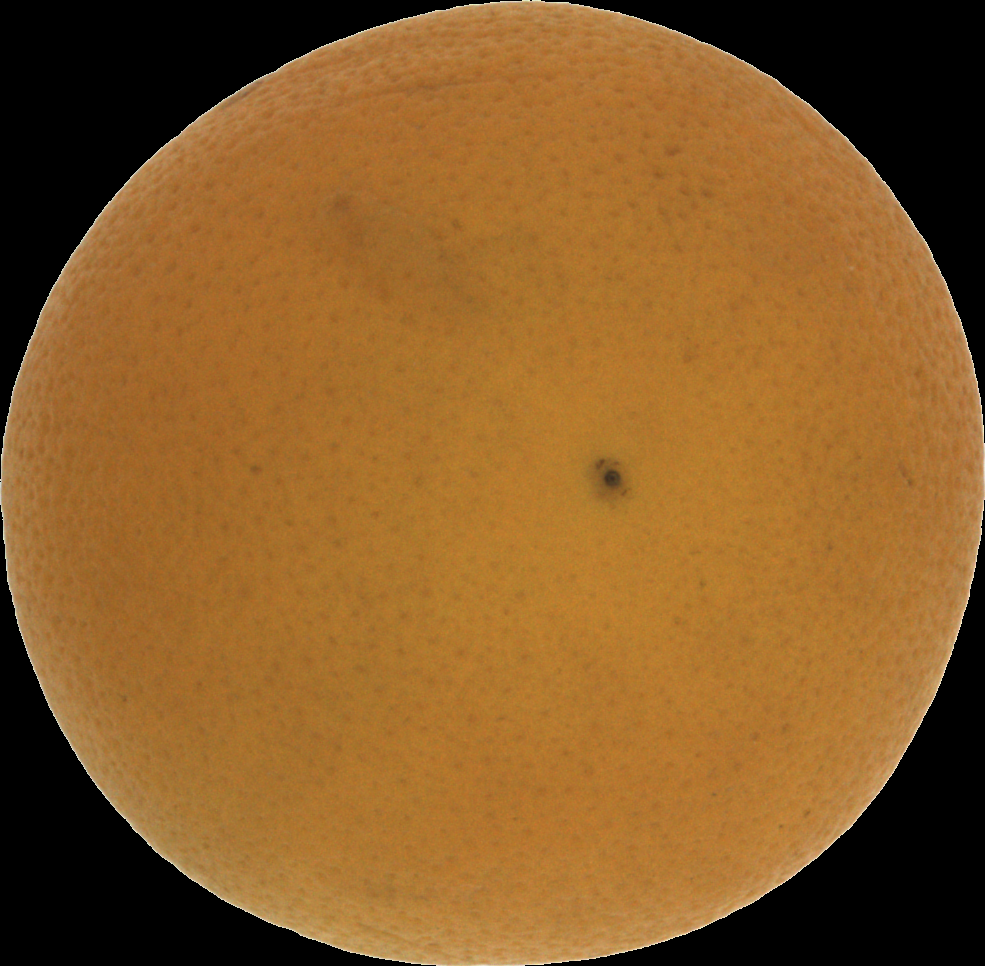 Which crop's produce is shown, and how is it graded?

orange, bad
